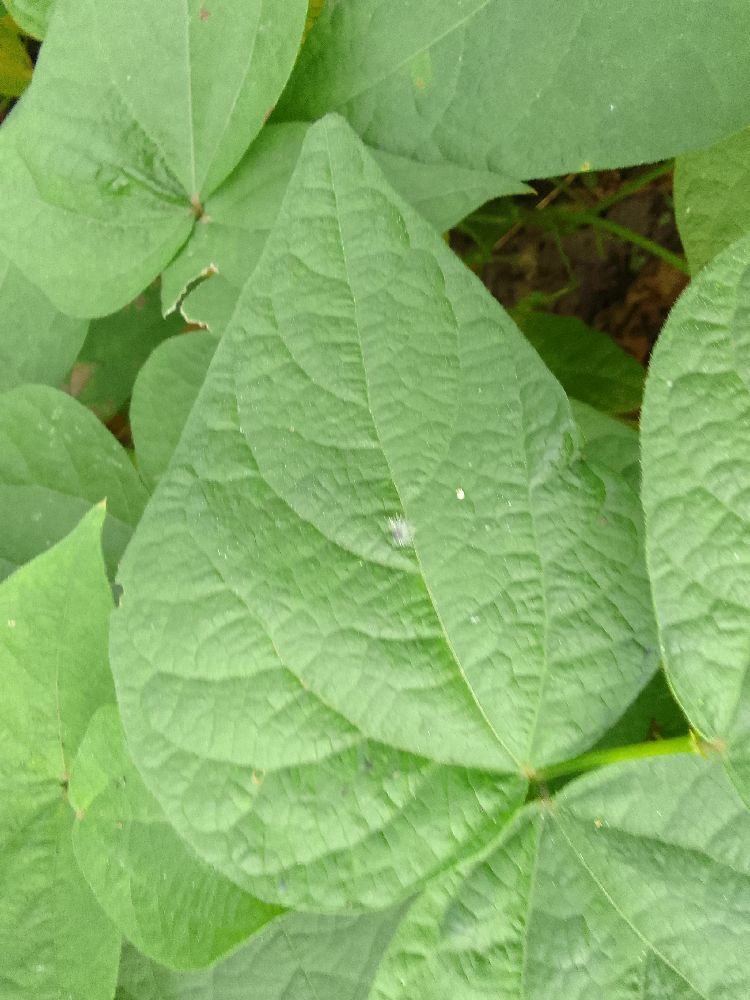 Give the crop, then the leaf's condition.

common bean, healthy
